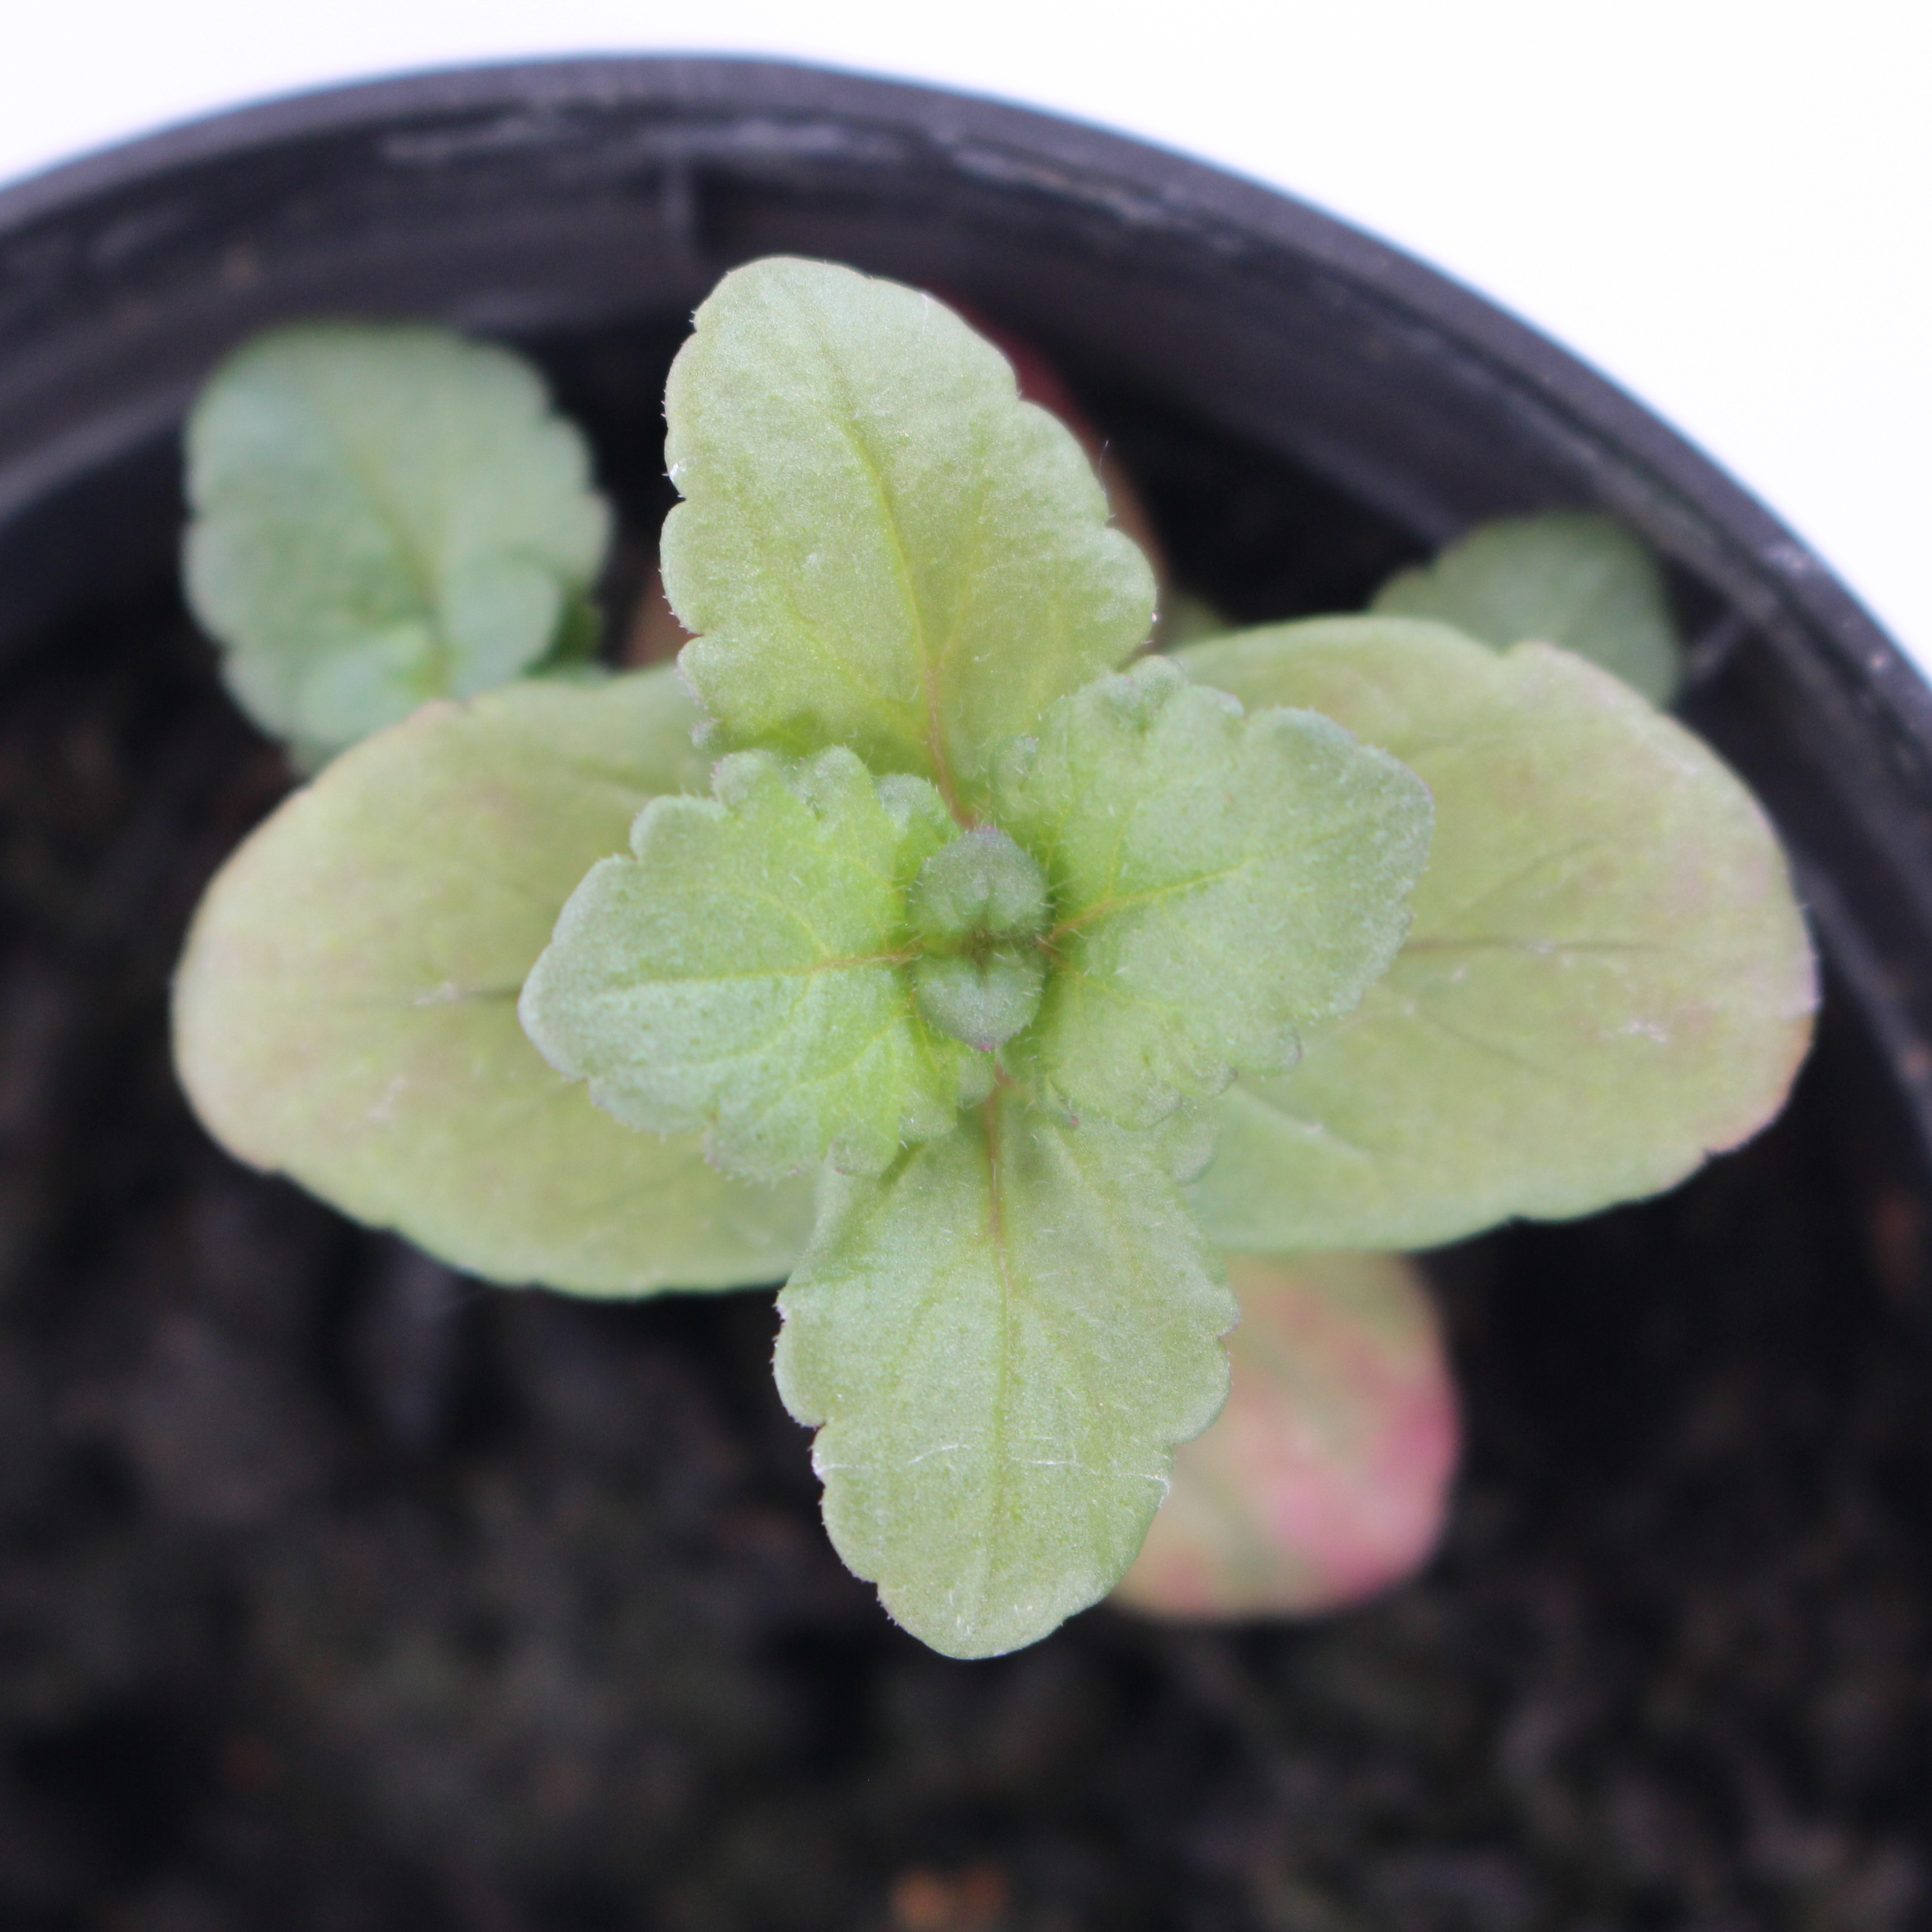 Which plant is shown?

Veronica persica
